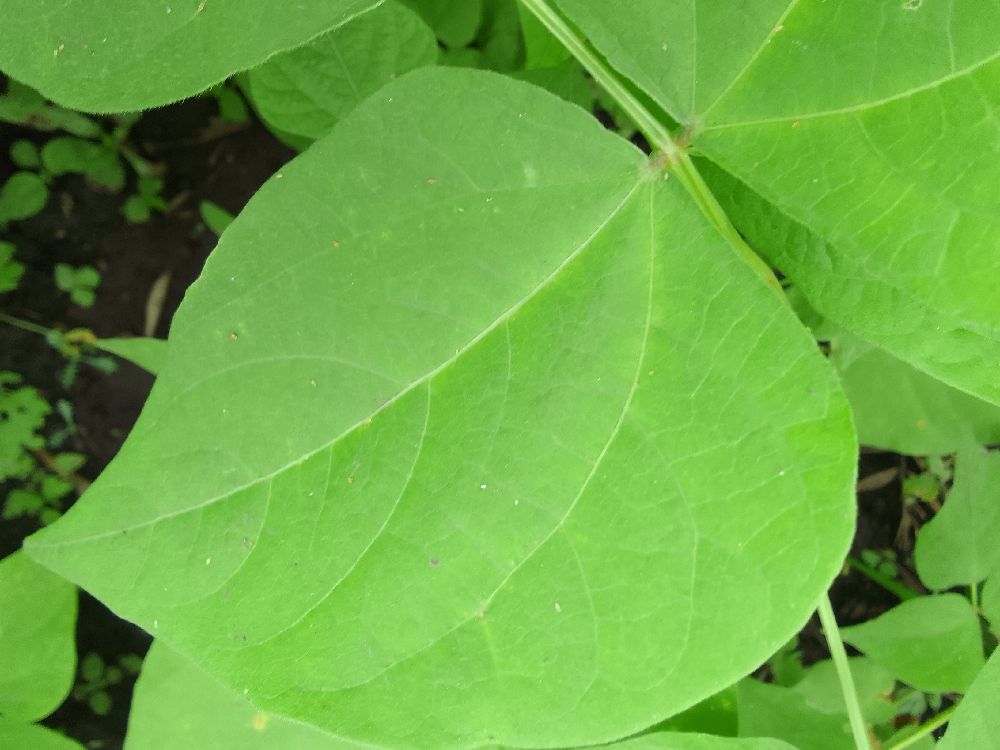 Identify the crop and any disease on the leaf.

common bean, healthy
